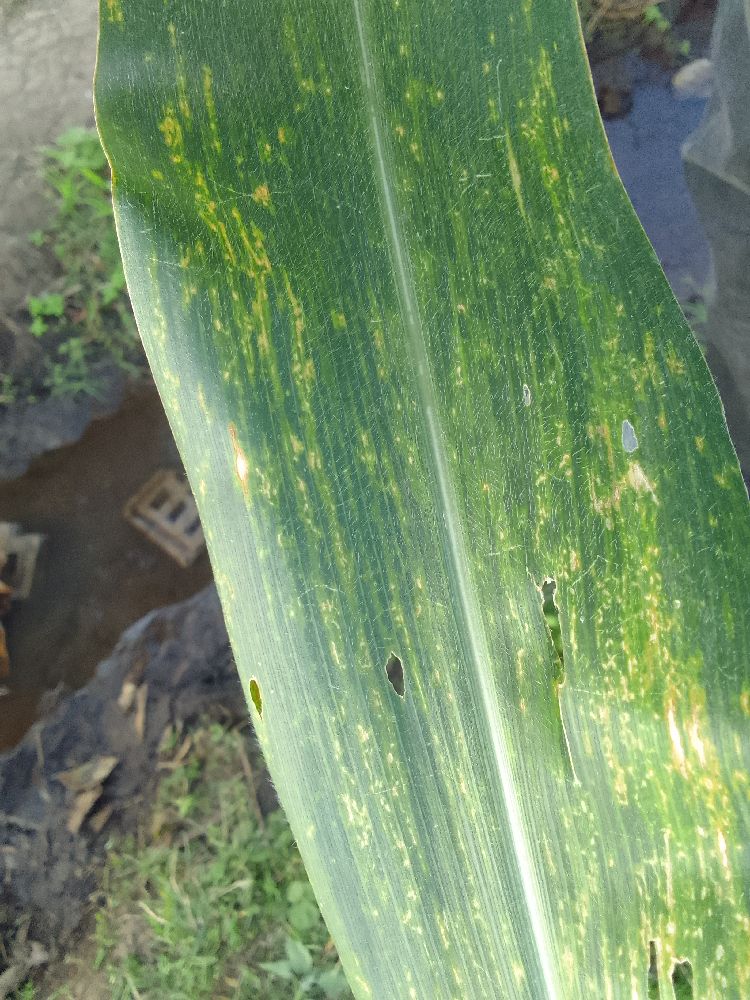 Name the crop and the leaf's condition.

maize, maize lethal necrosis
